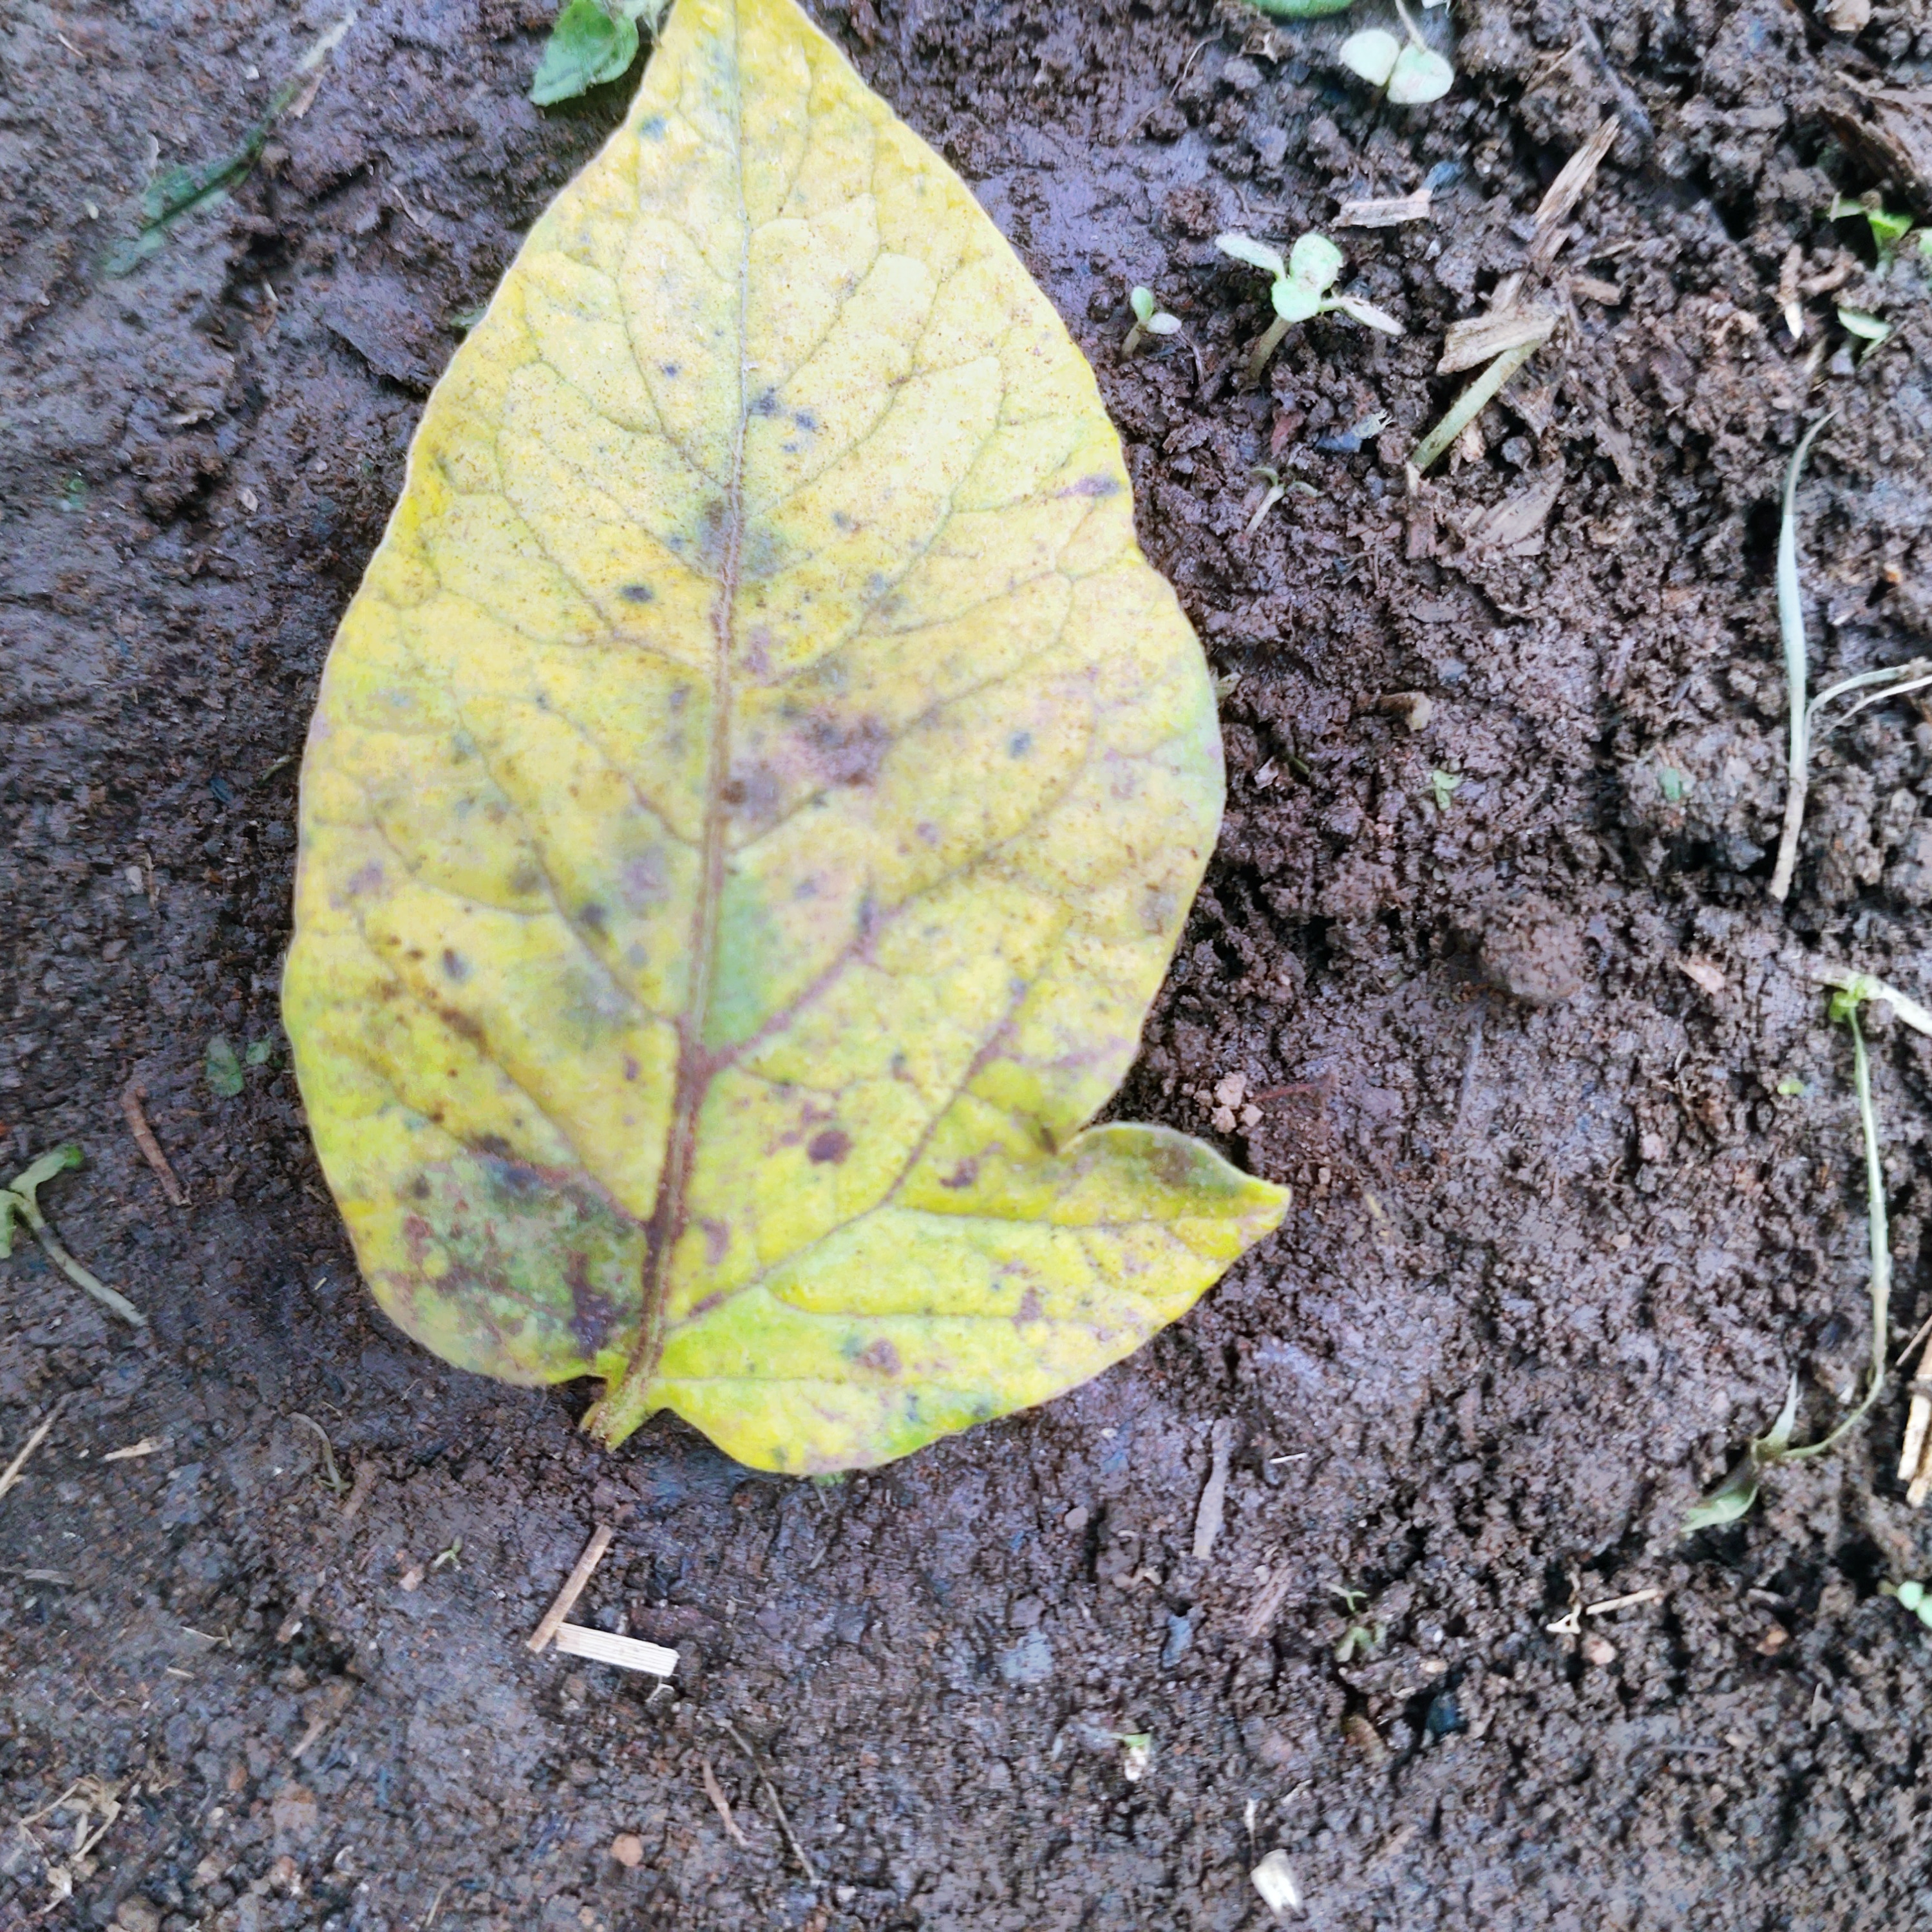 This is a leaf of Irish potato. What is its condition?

late blight
